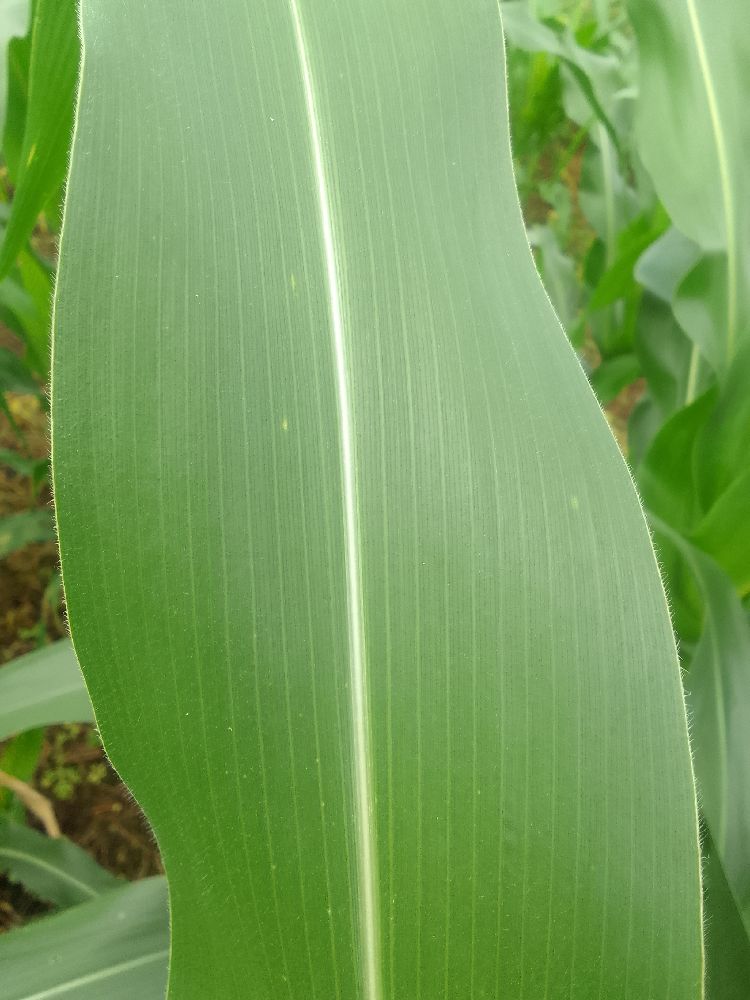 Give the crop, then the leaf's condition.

maize, healthy
